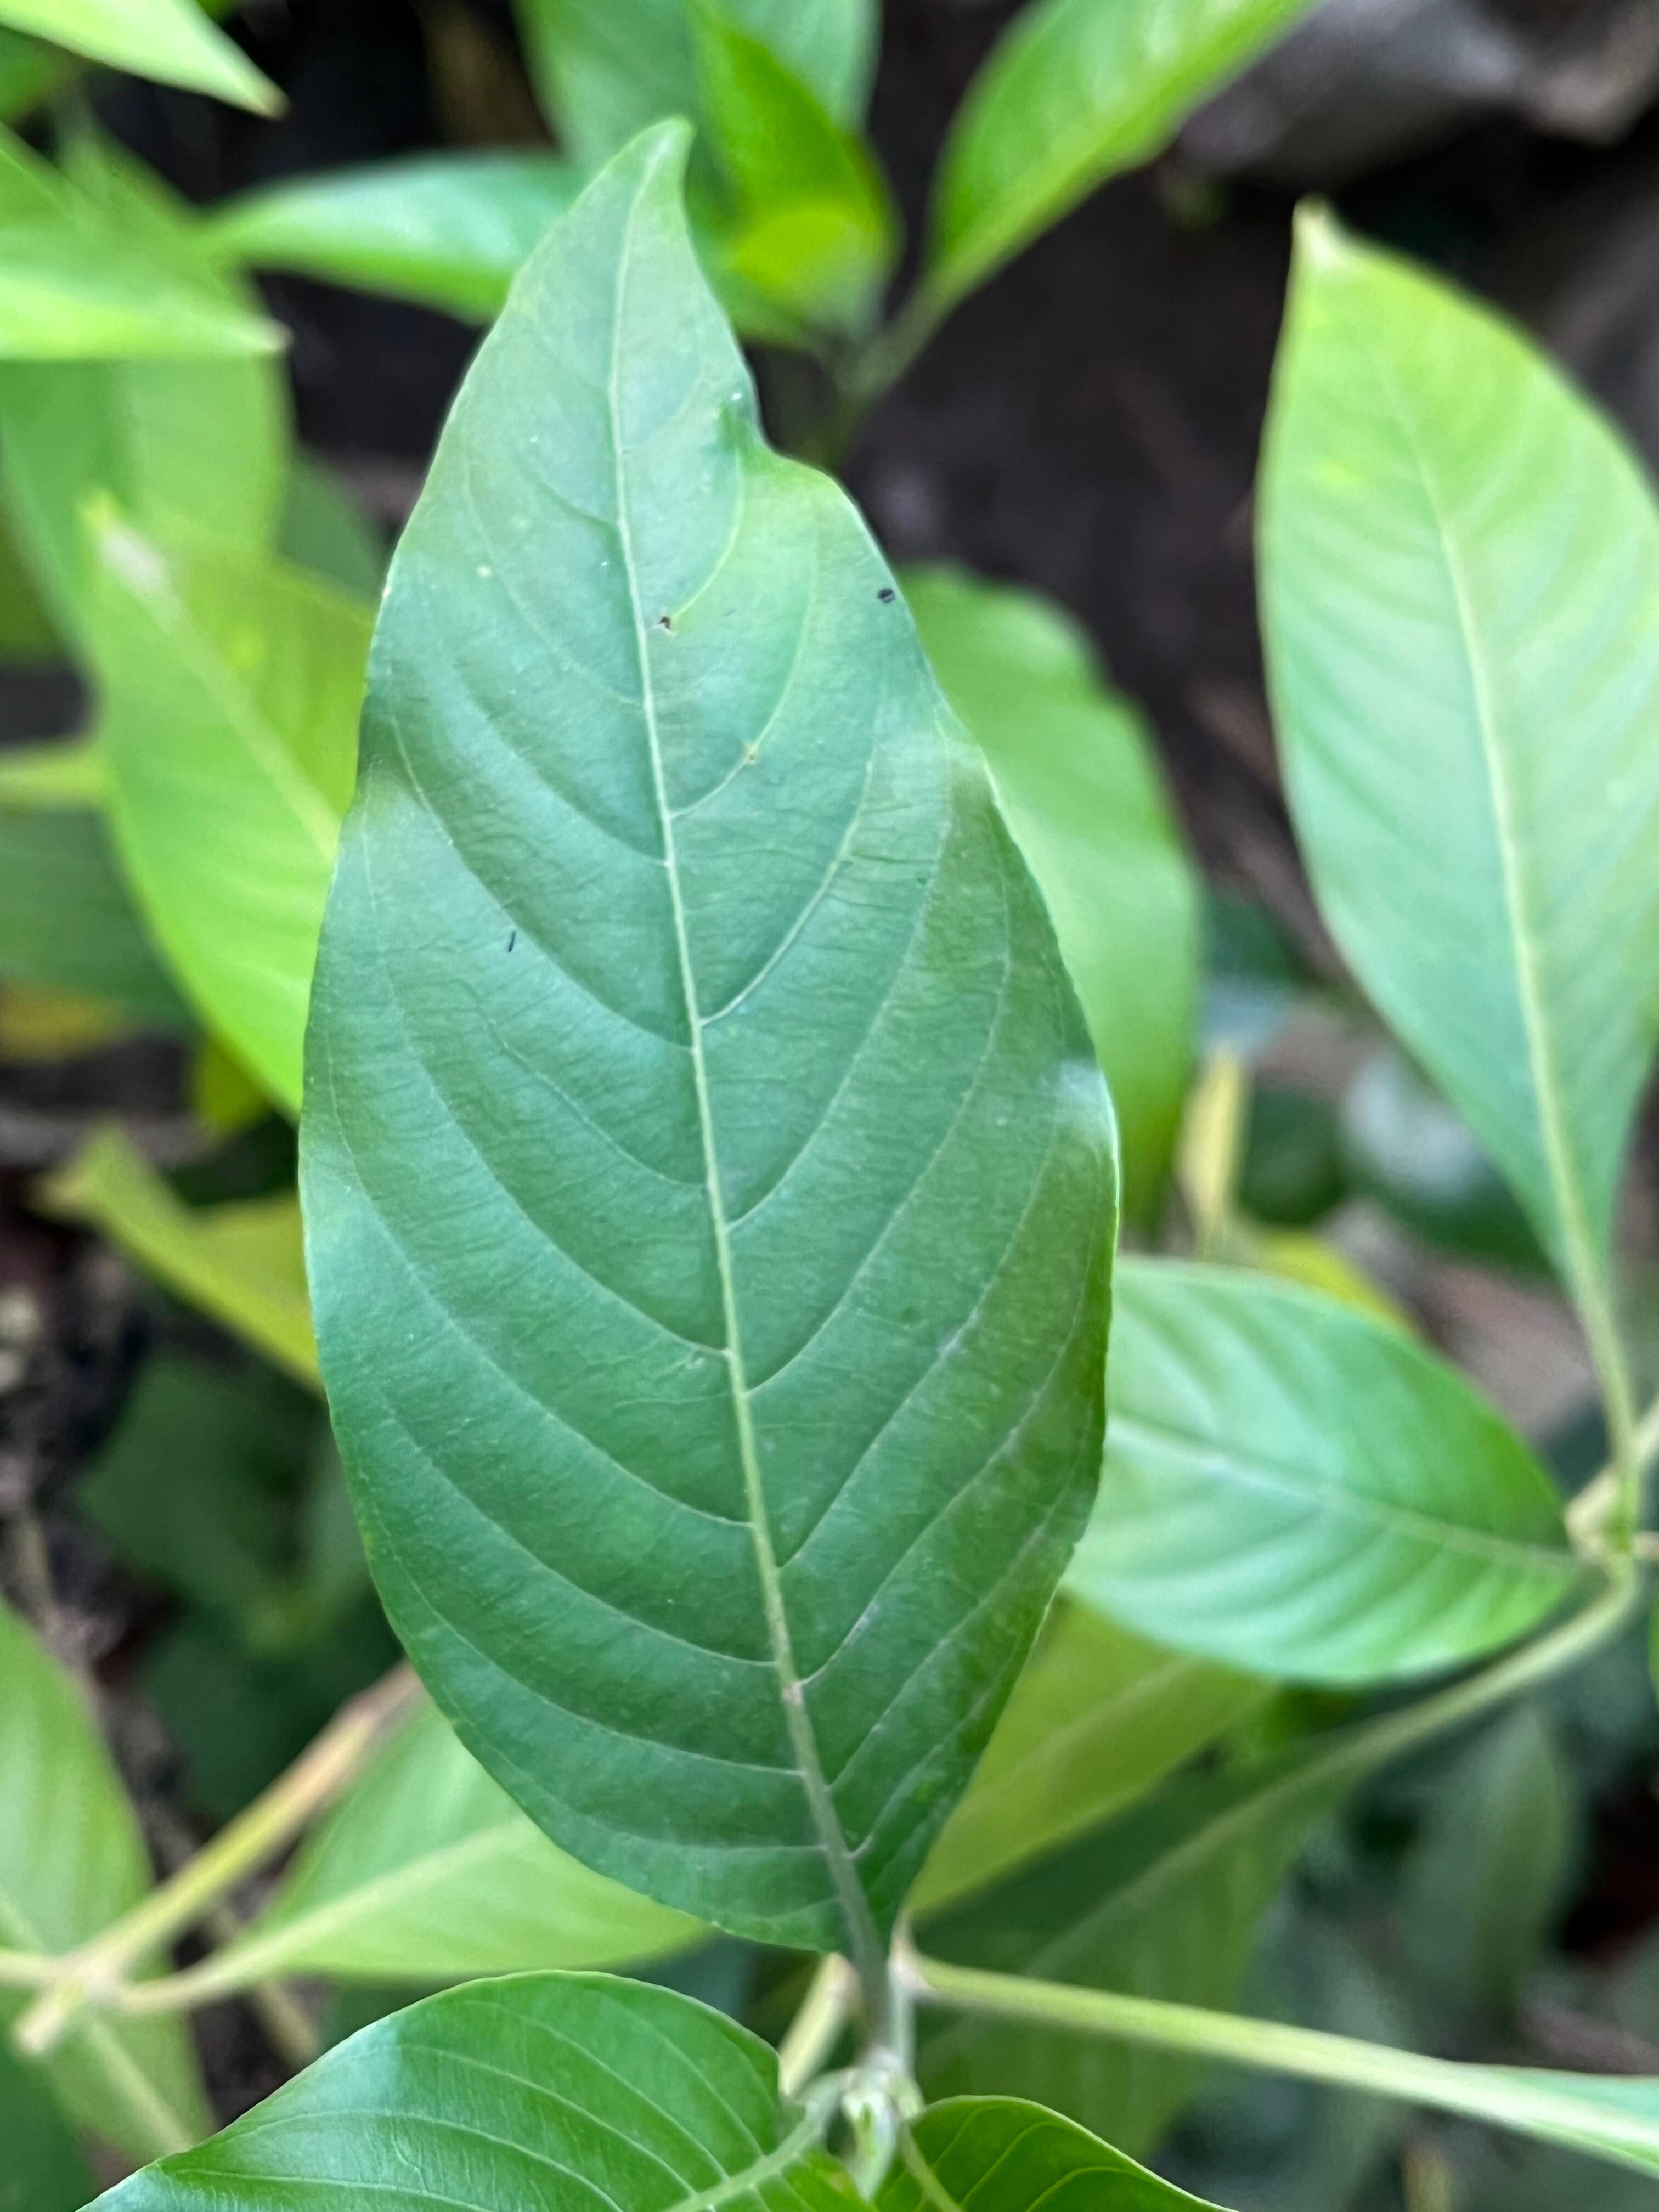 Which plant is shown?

vasaka
